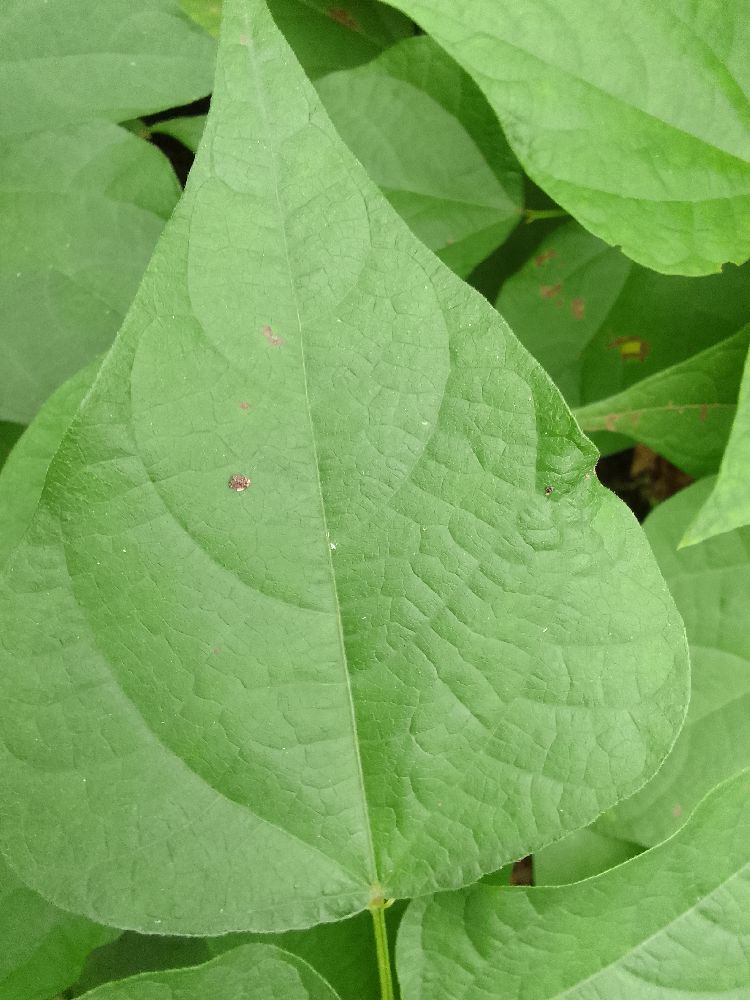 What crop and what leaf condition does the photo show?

common bean, healthy
